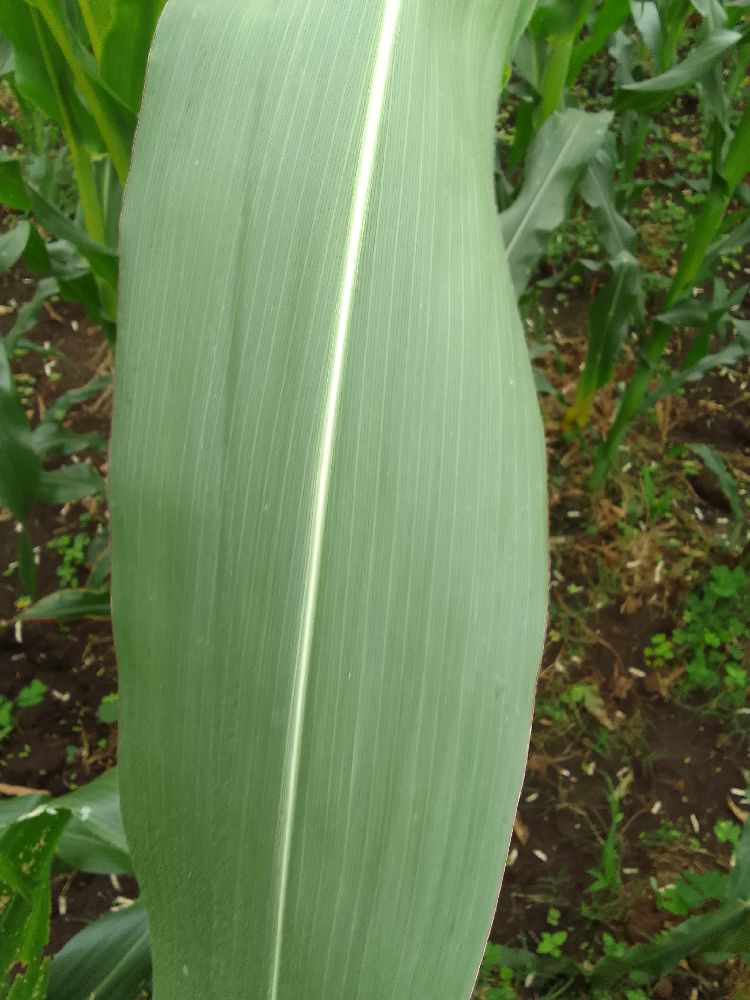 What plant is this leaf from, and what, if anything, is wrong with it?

maize, healthy
